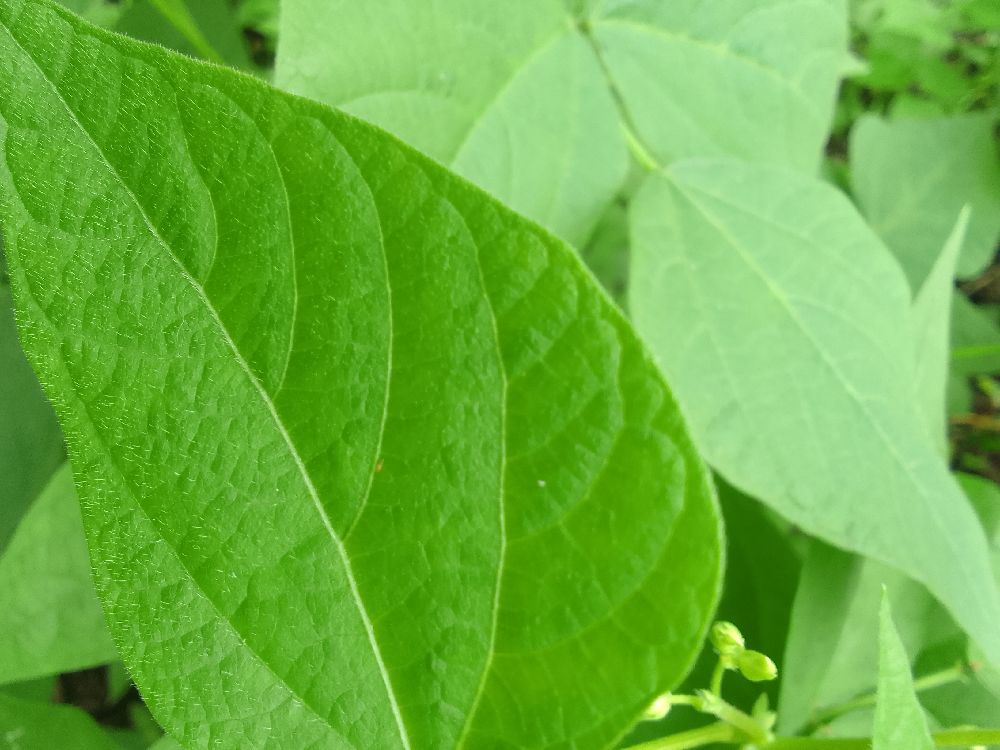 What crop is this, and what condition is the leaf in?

common bean, healthy
